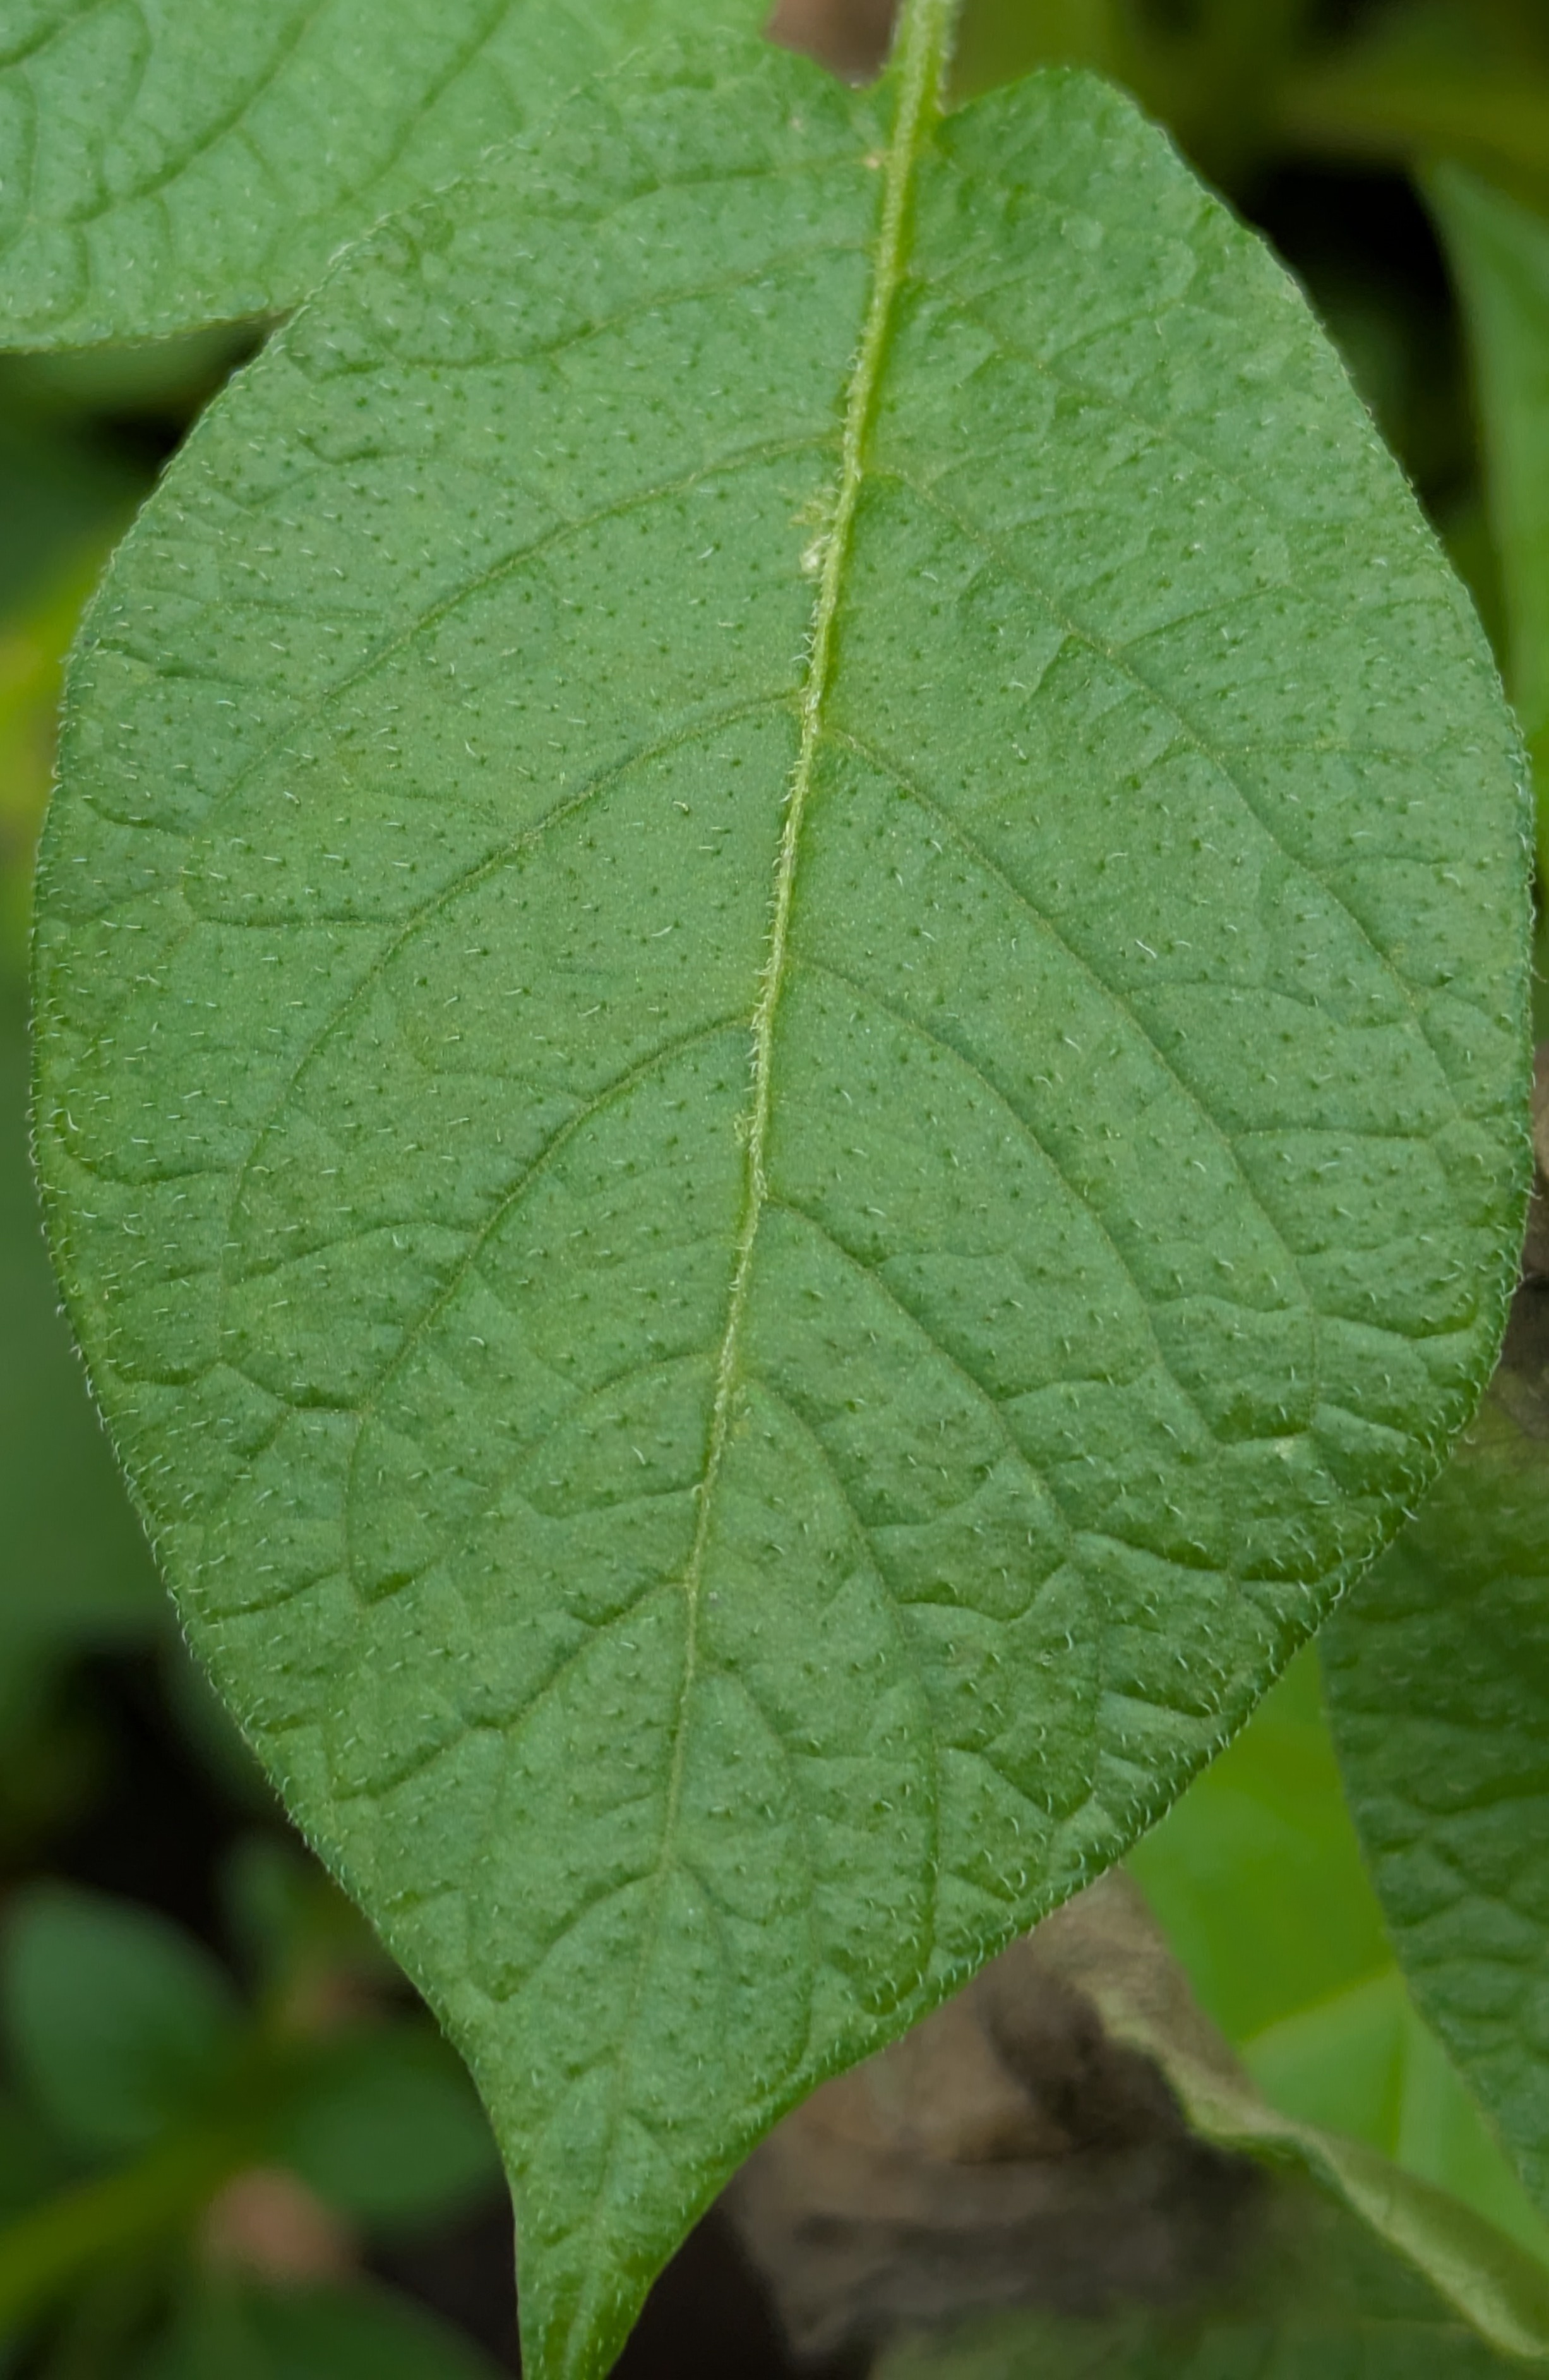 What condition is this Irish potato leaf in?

healthy
